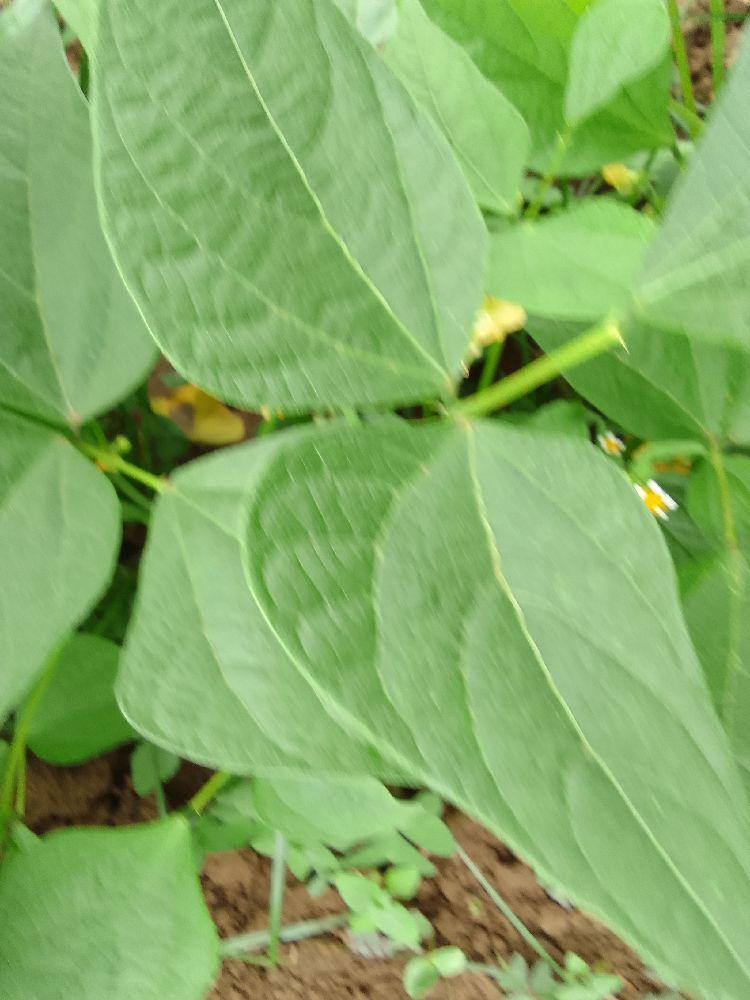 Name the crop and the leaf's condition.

common bean, healthy
